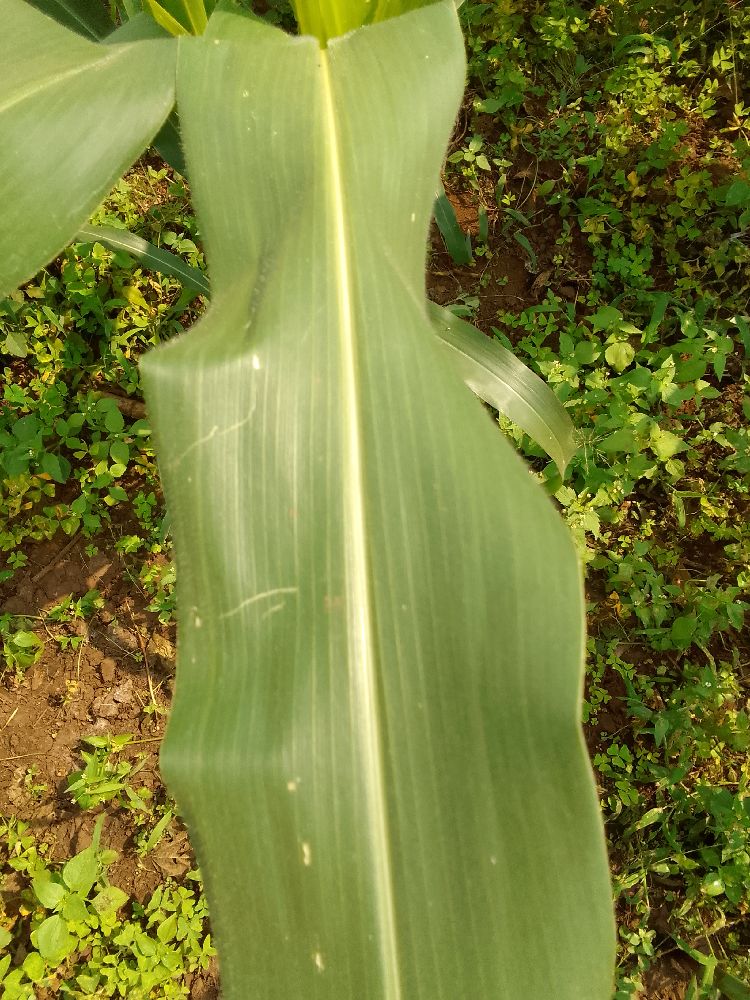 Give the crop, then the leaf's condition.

maize, healthy
